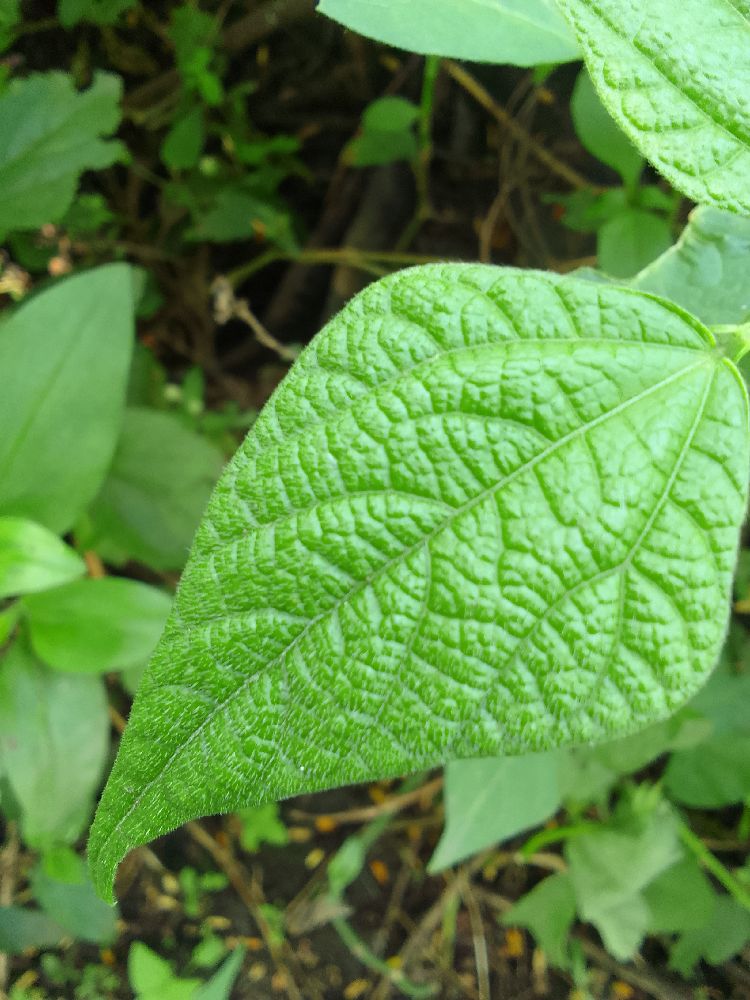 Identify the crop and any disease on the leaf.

common bean, healthy
